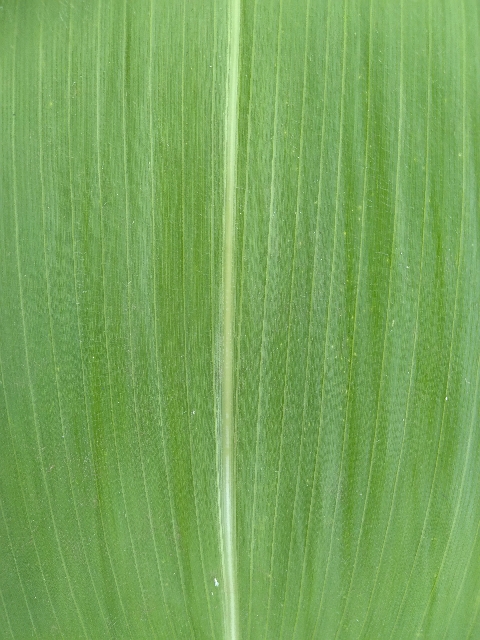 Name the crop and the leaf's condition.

maize, healthy
